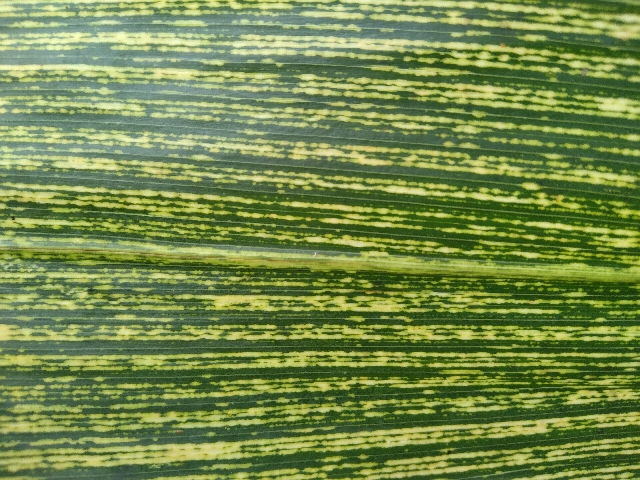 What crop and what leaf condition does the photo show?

maize, maize streak virus
